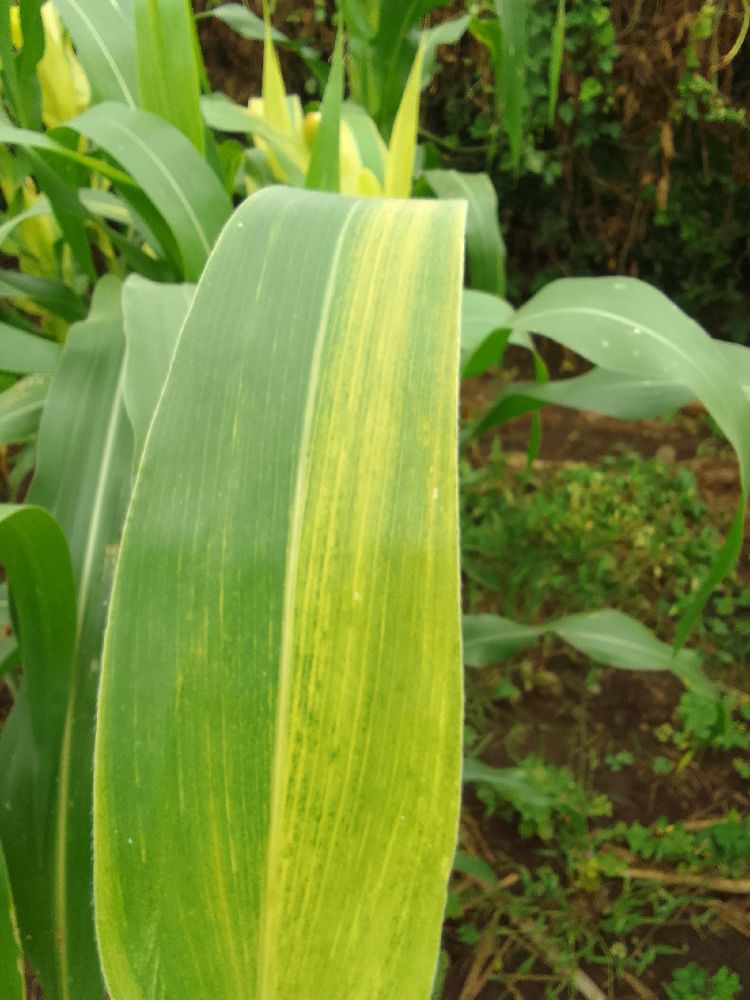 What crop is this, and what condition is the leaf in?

maize, maize lethal necrosis
